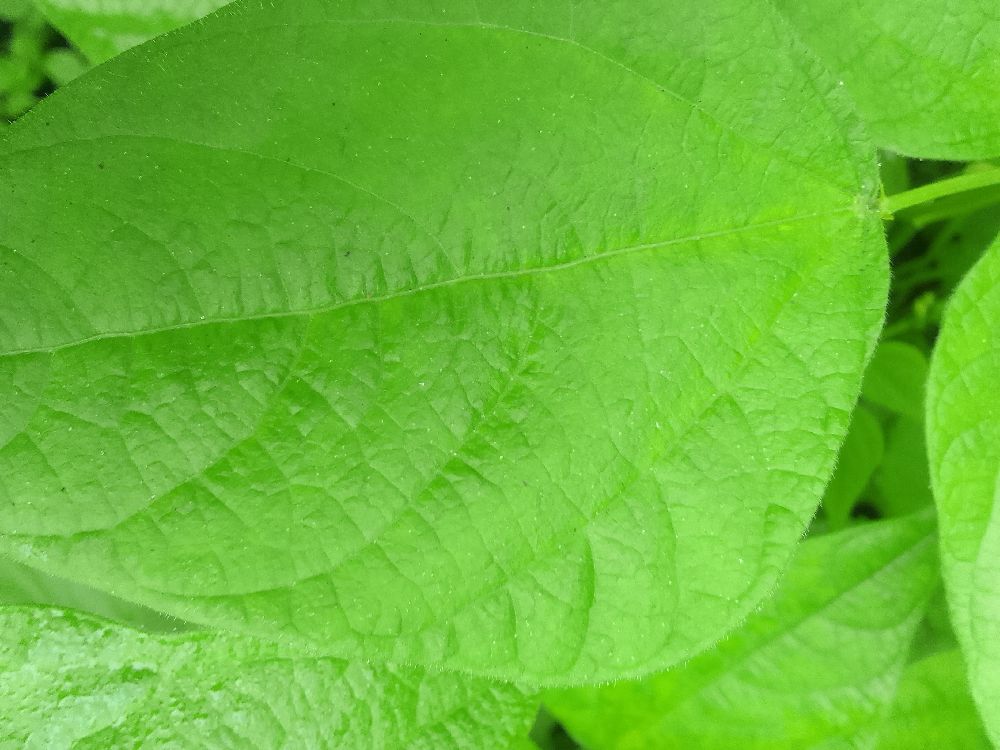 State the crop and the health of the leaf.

common bean, healthy
